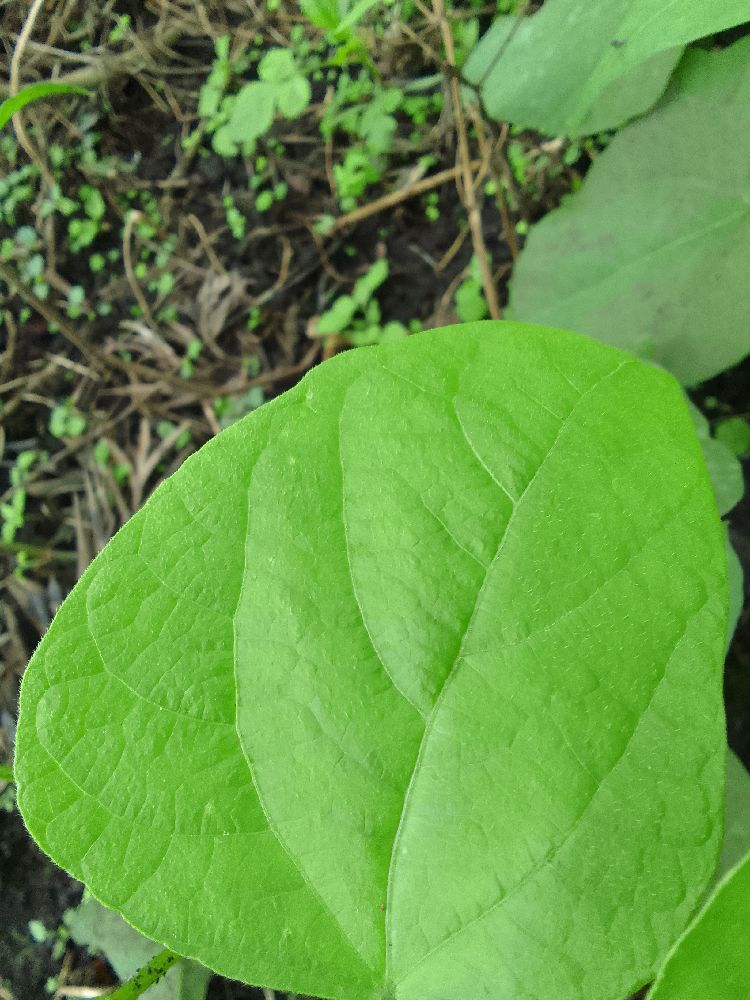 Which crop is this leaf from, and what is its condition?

common bean, healthy
